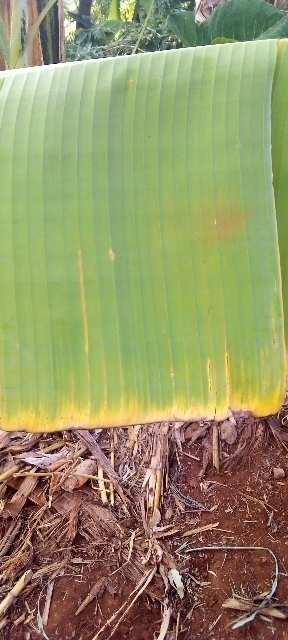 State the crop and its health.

banana, fusarium wilt race 1
